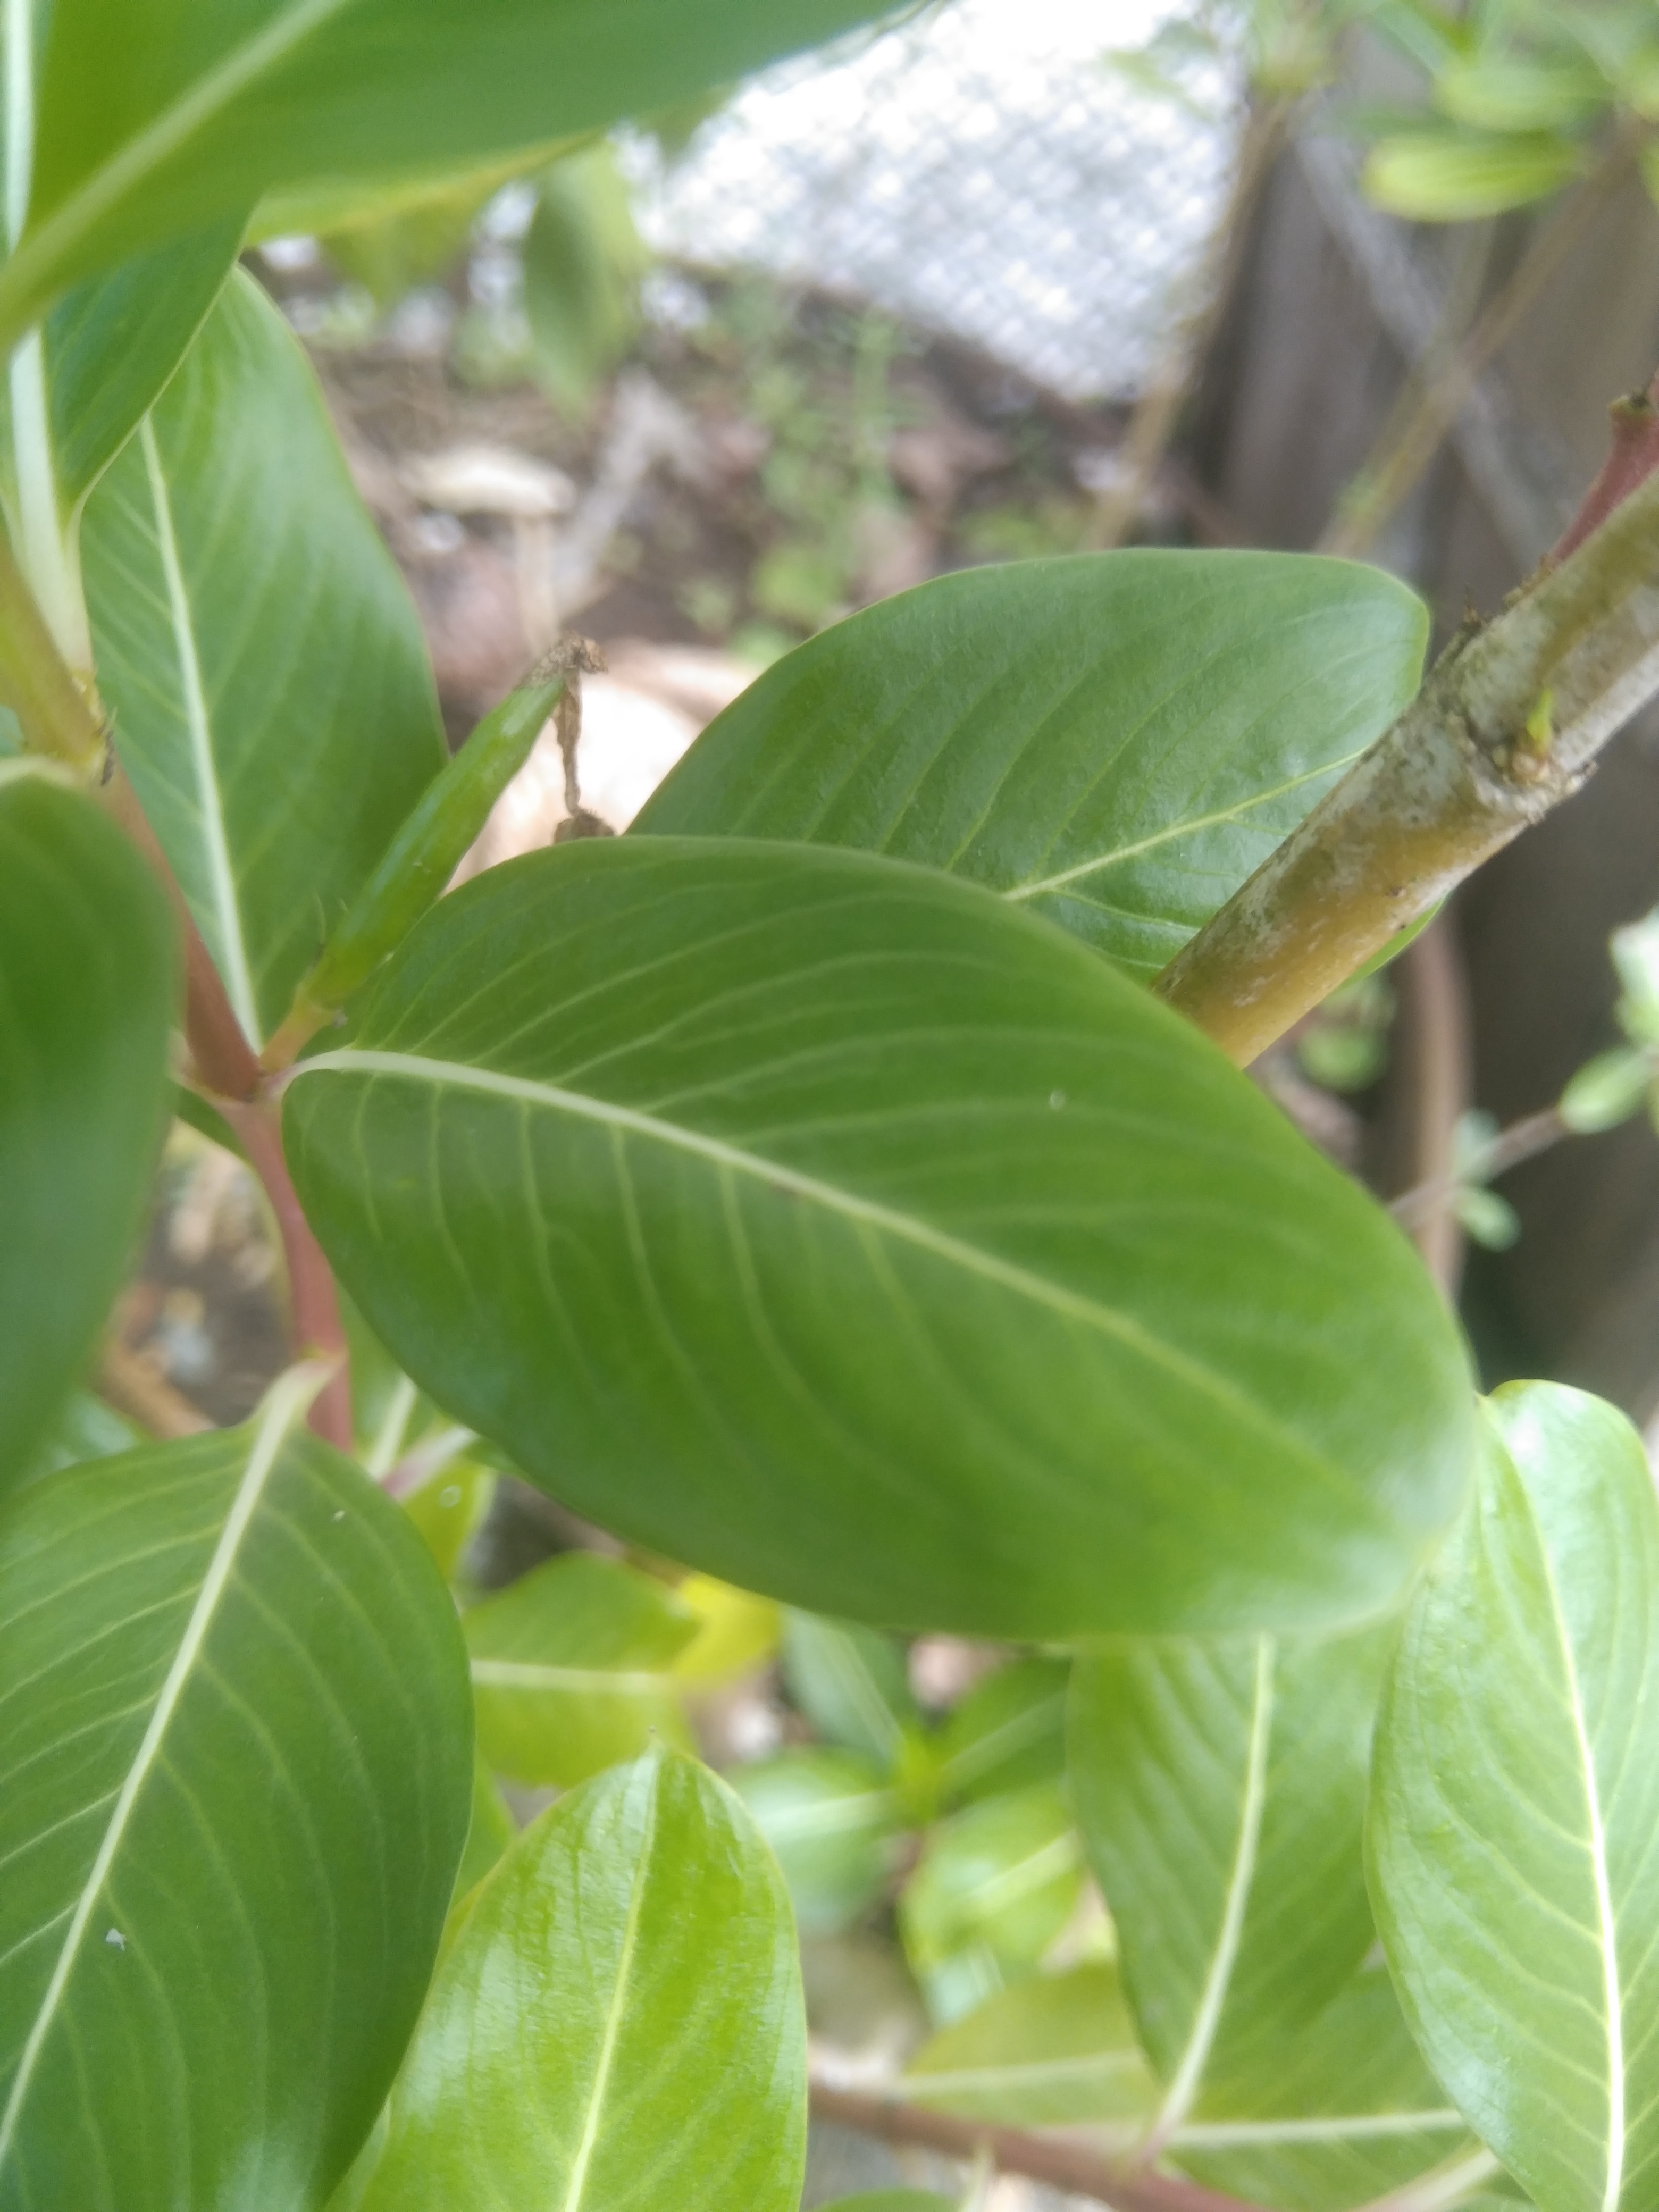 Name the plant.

rose periwinkle
